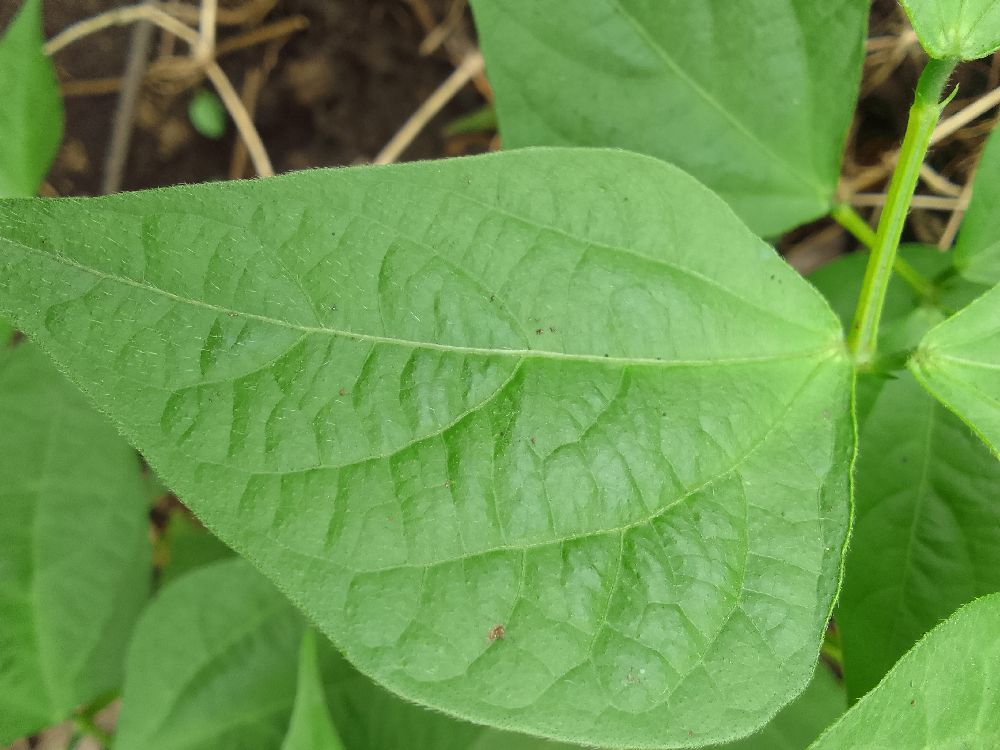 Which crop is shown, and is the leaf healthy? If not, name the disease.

common bean, healthy
